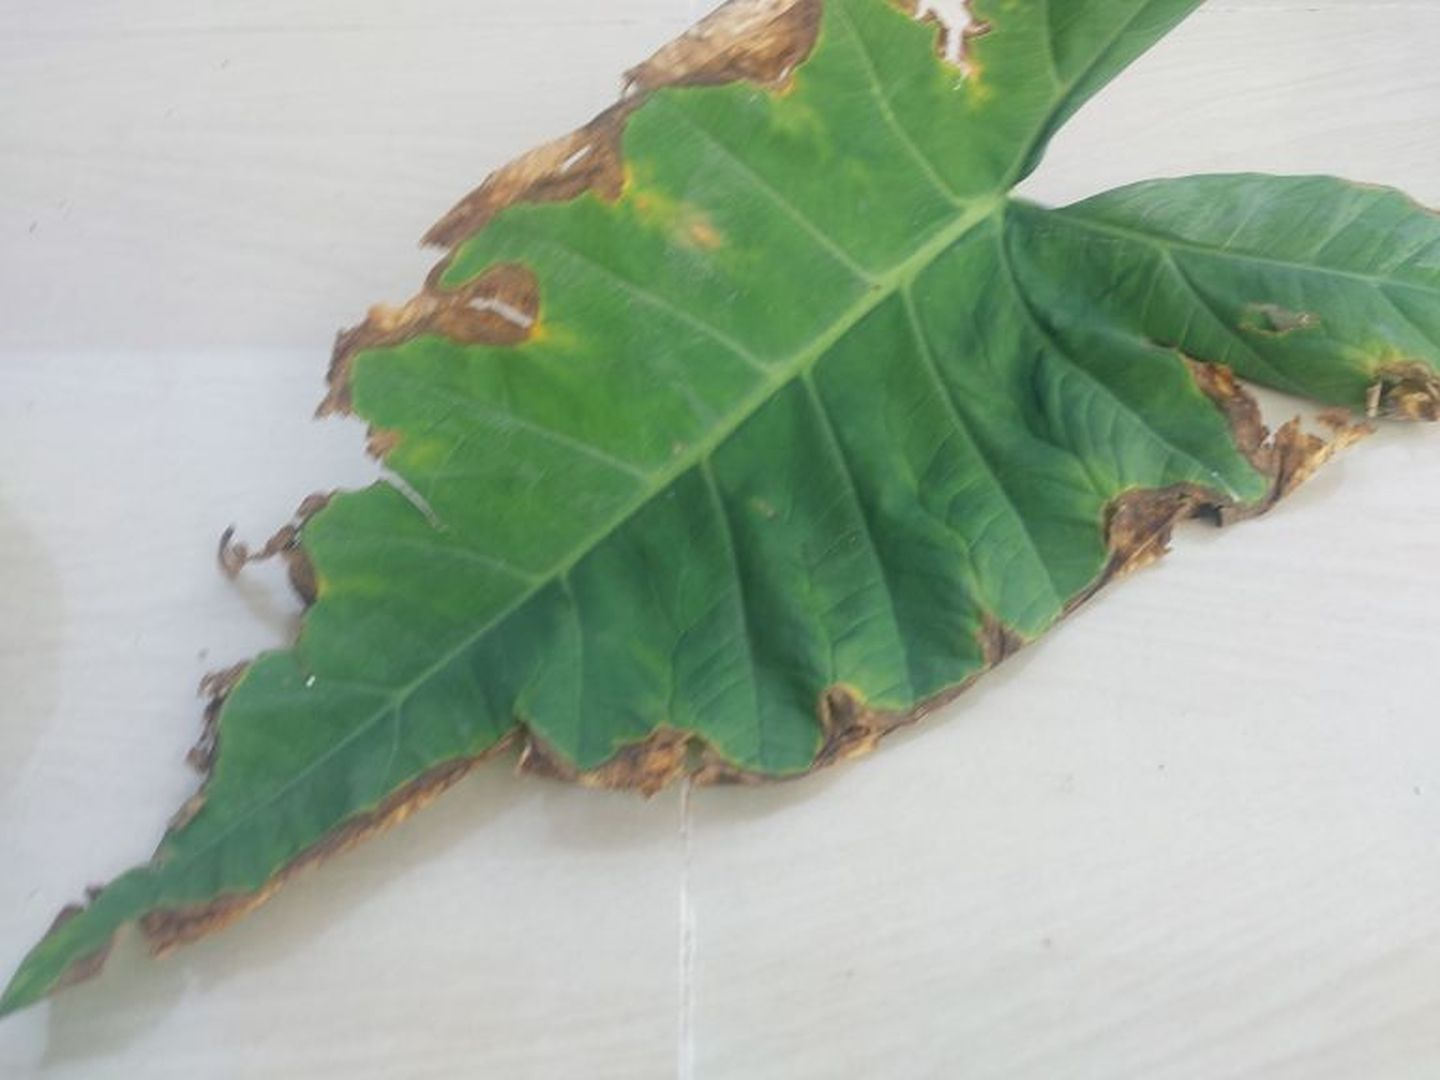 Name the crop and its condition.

taro, leaf blight
